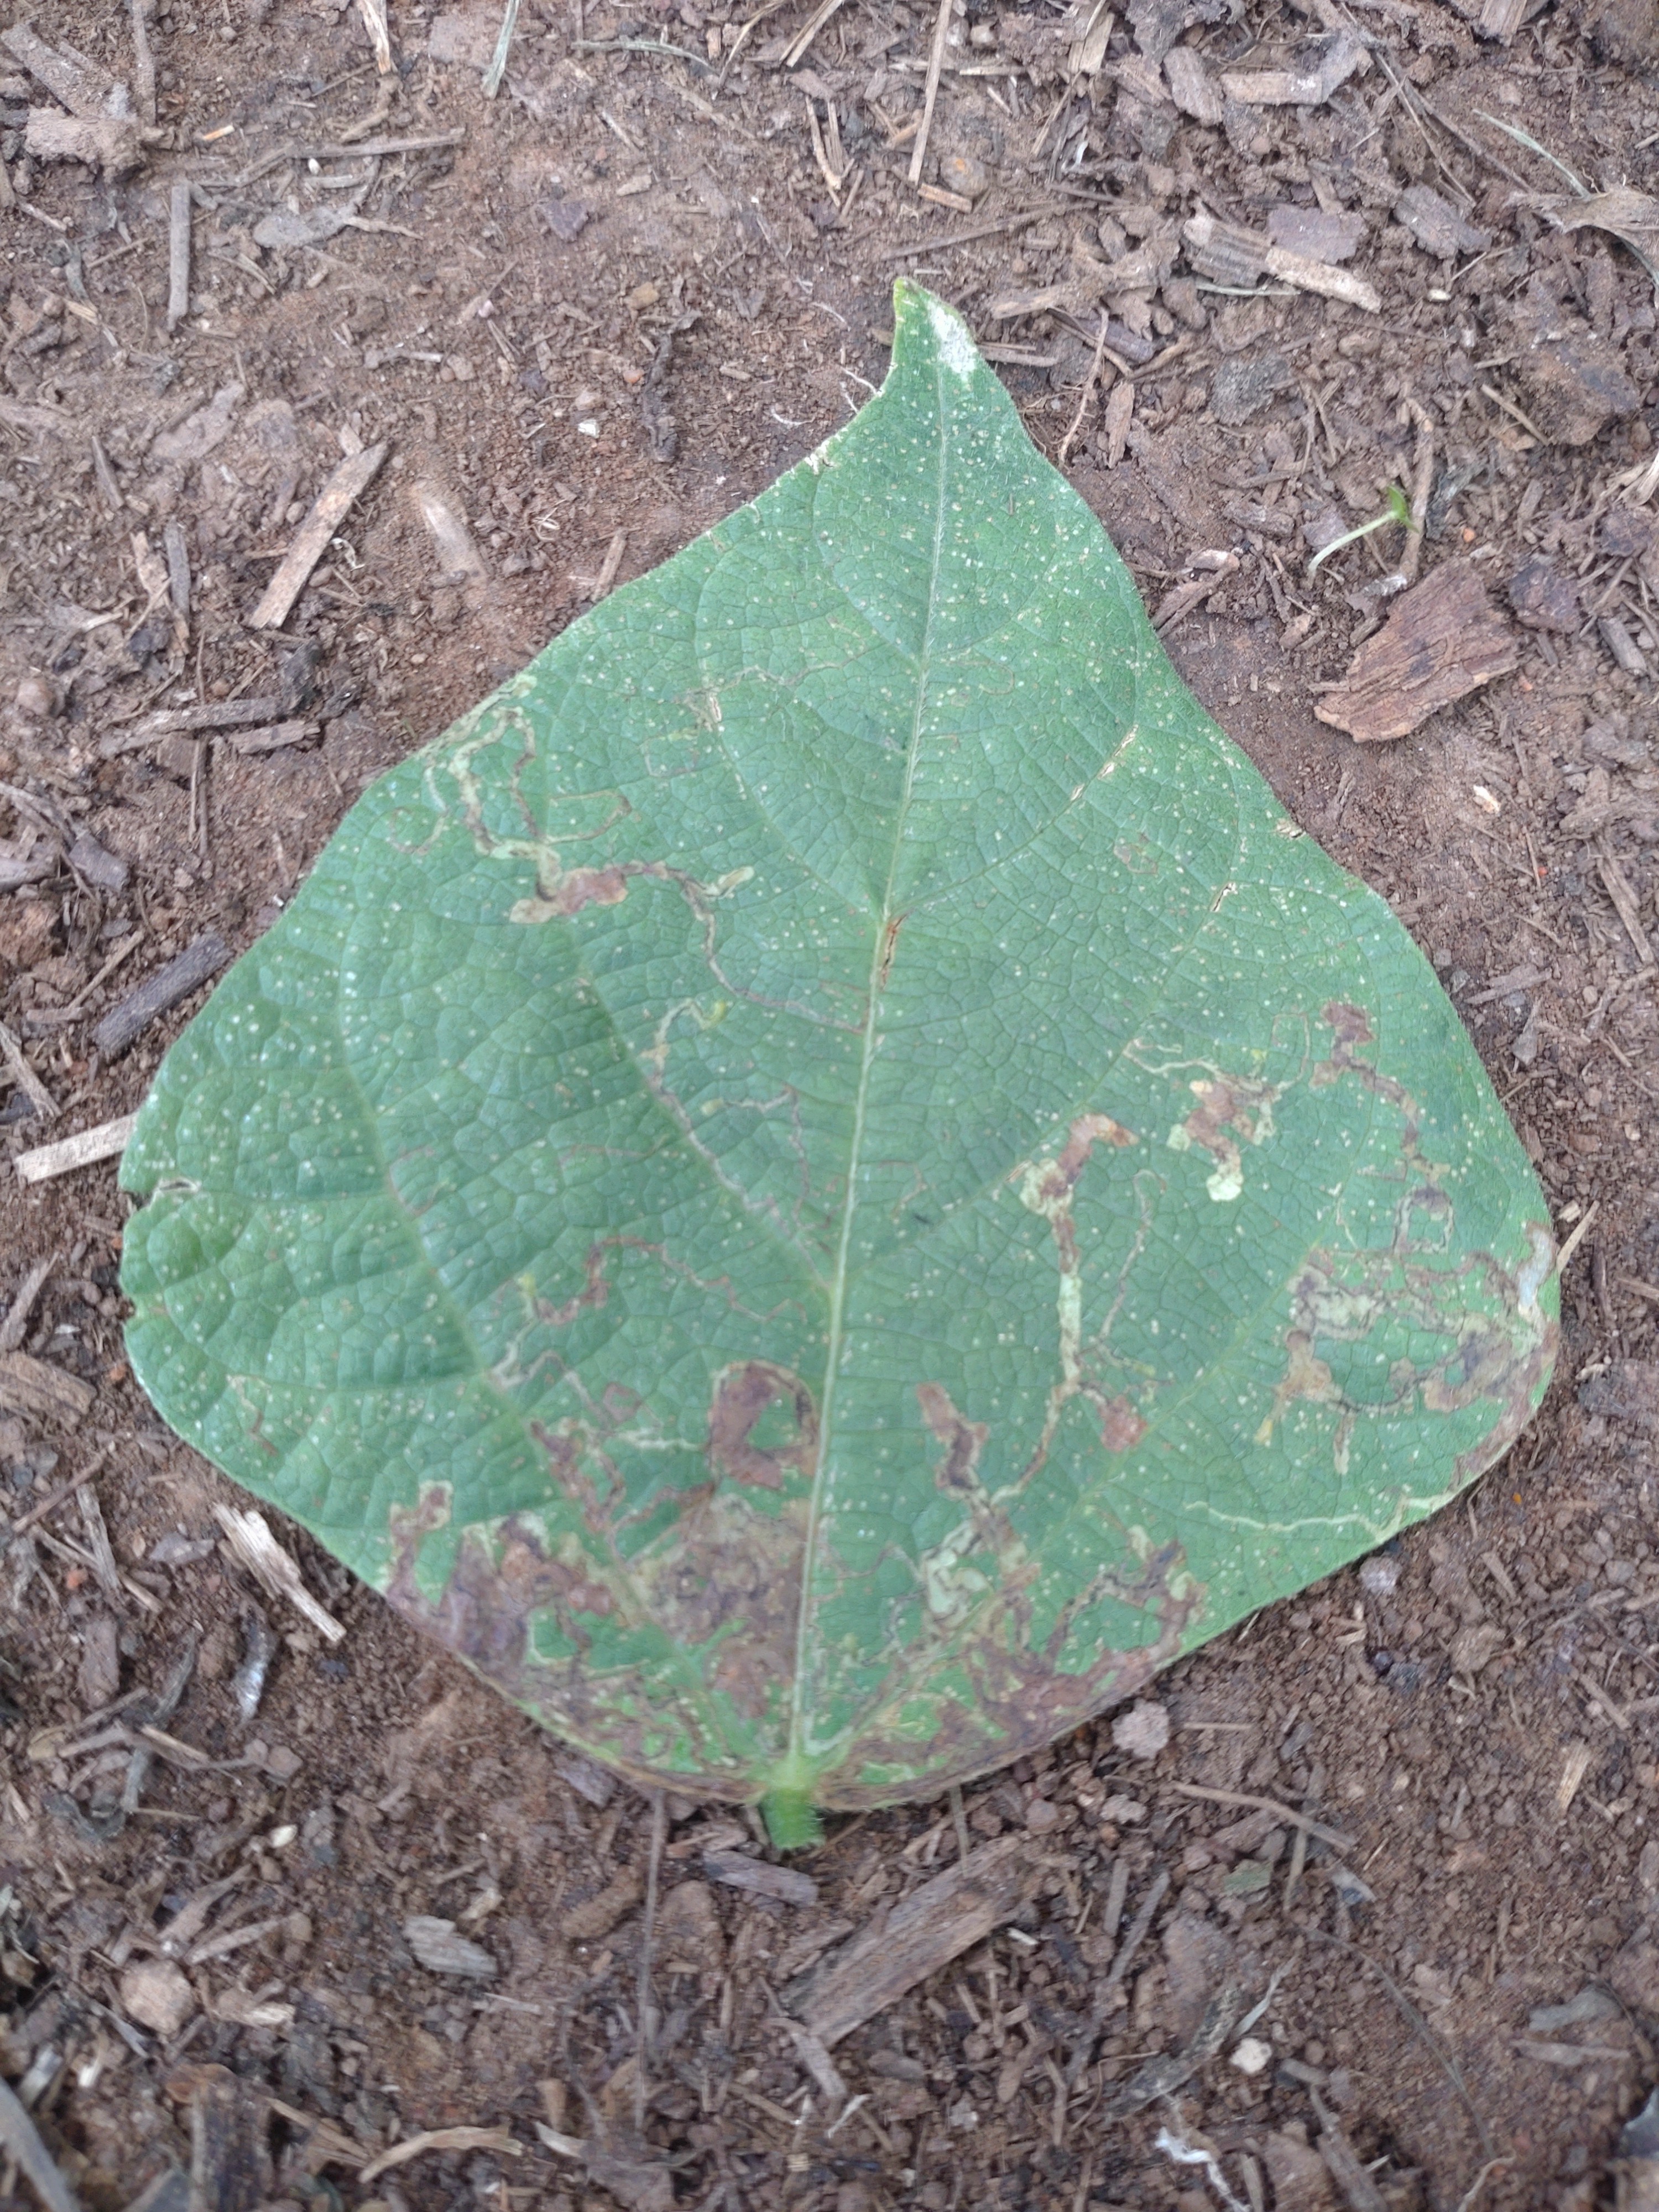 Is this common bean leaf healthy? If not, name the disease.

anthracnose
